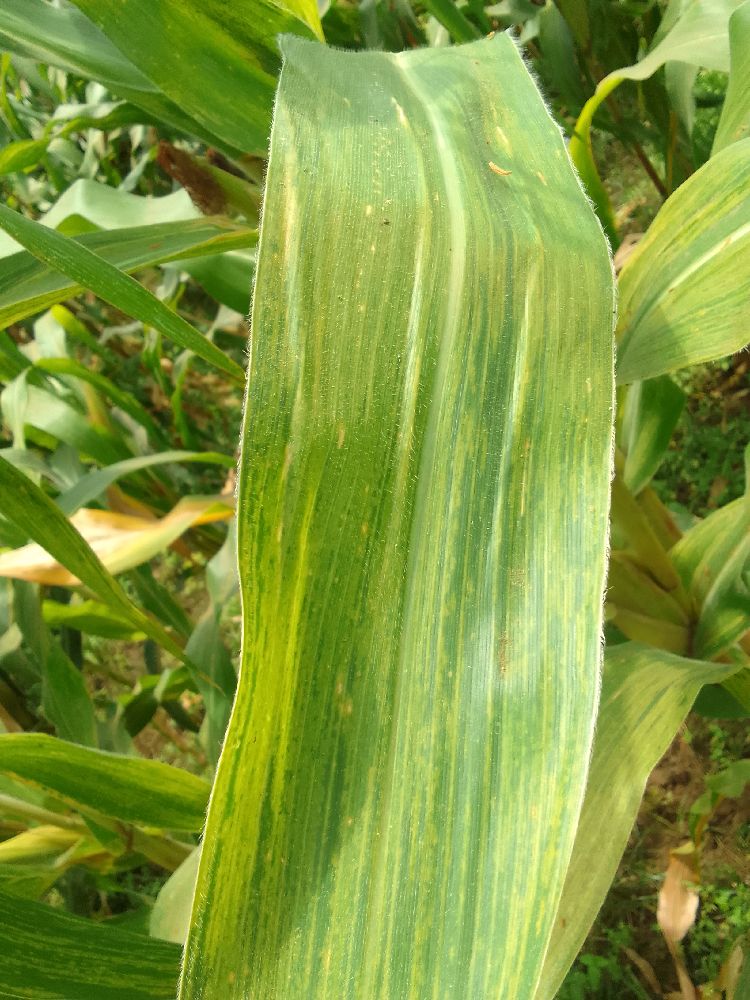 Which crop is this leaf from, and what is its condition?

maize, maize lethal necrosis
